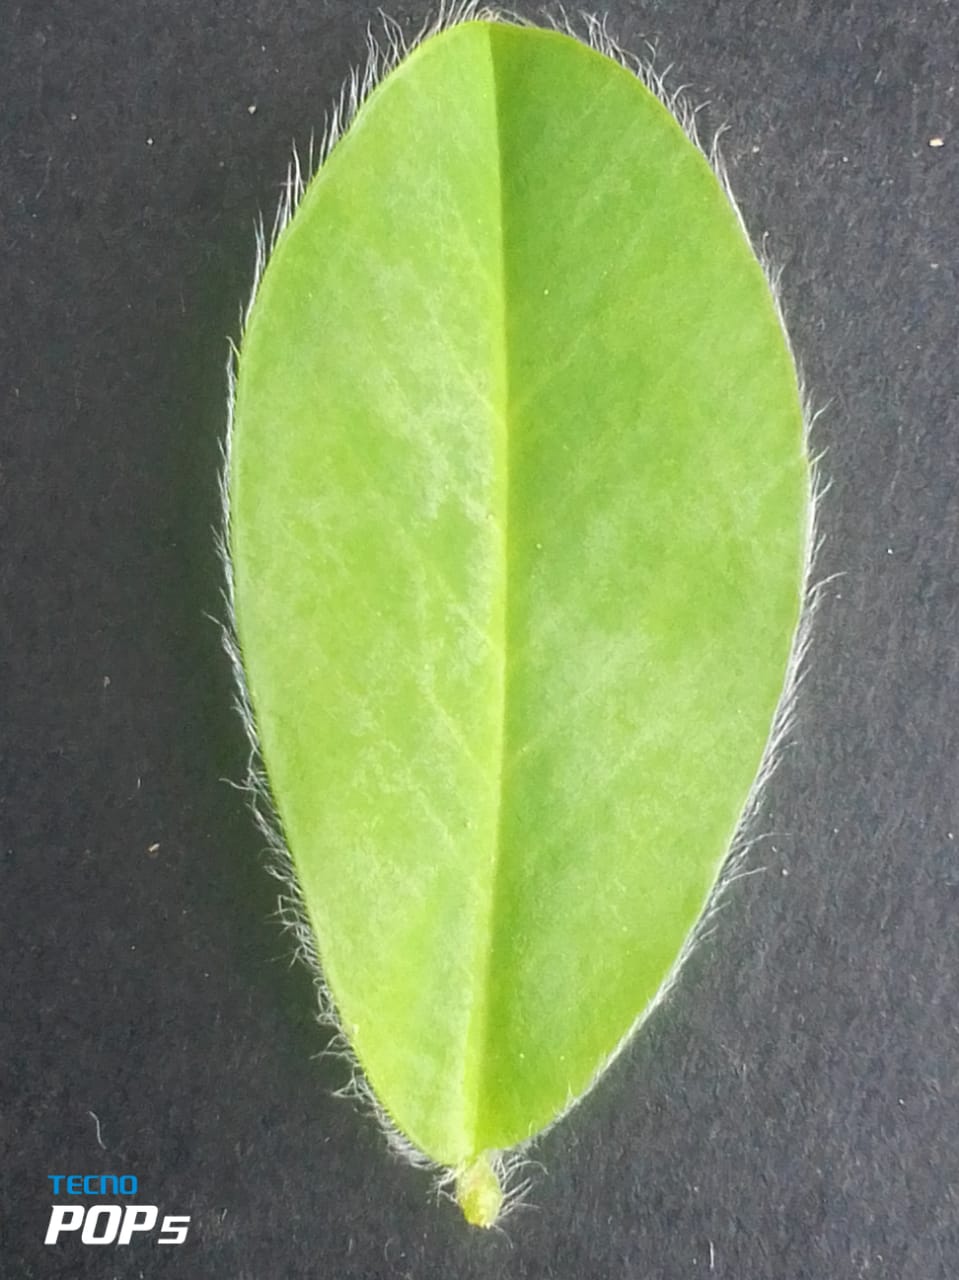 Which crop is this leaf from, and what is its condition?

peanut, healthy leaves
